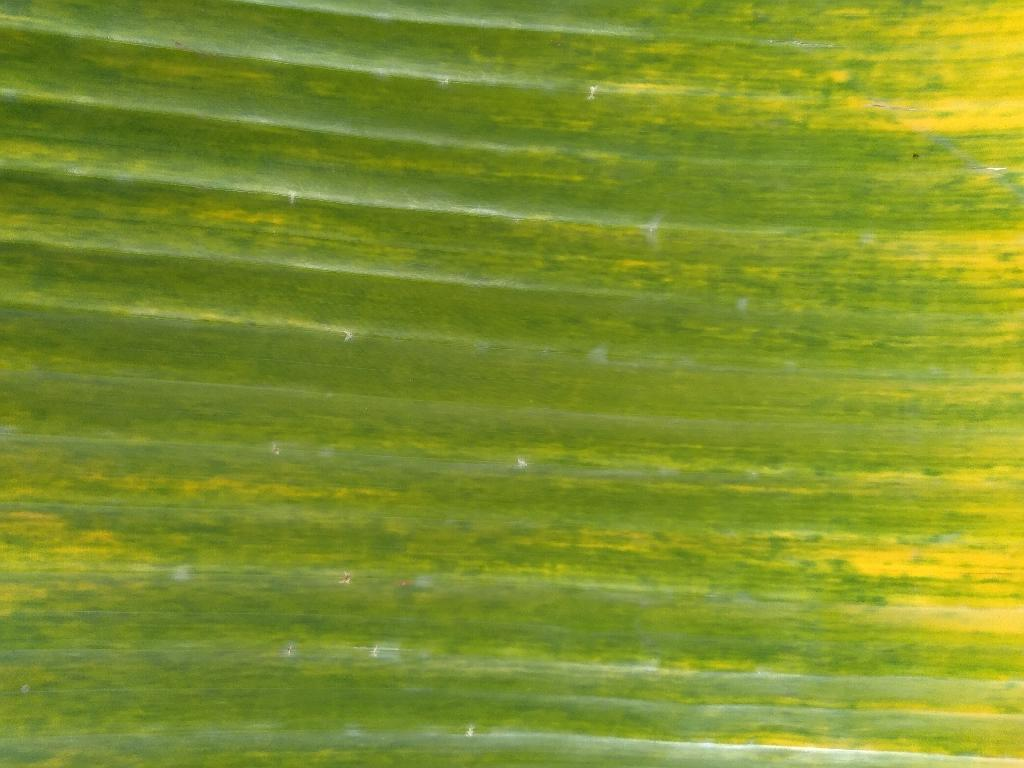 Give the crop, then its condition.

banana, fusarium wilt race 1
